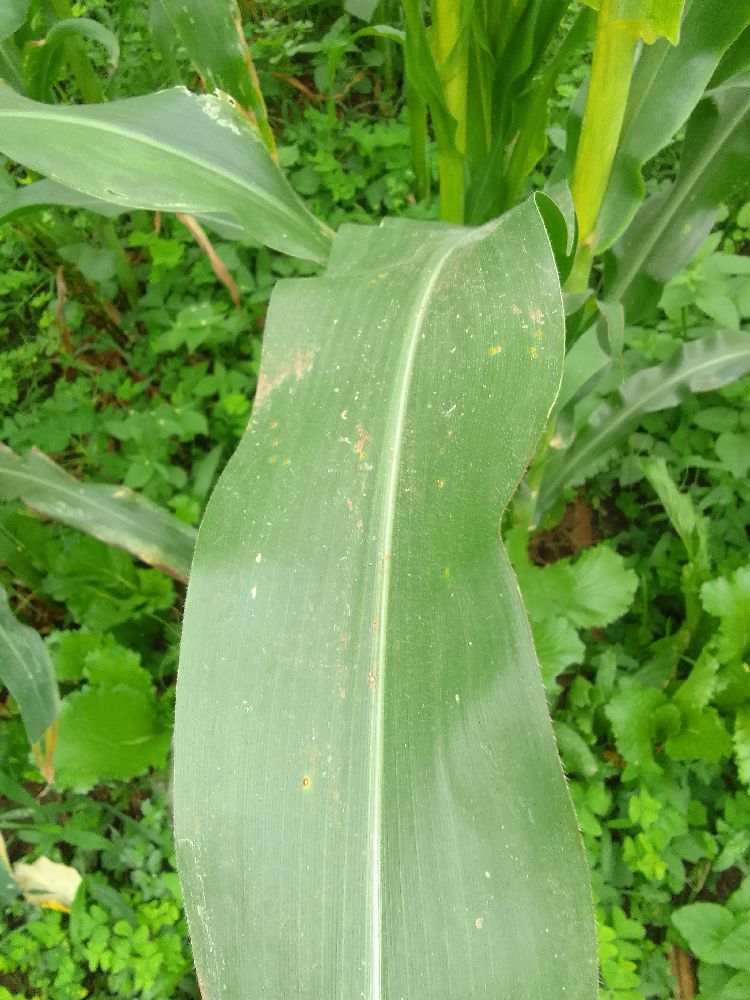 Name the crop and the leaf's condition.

maize, healthy
